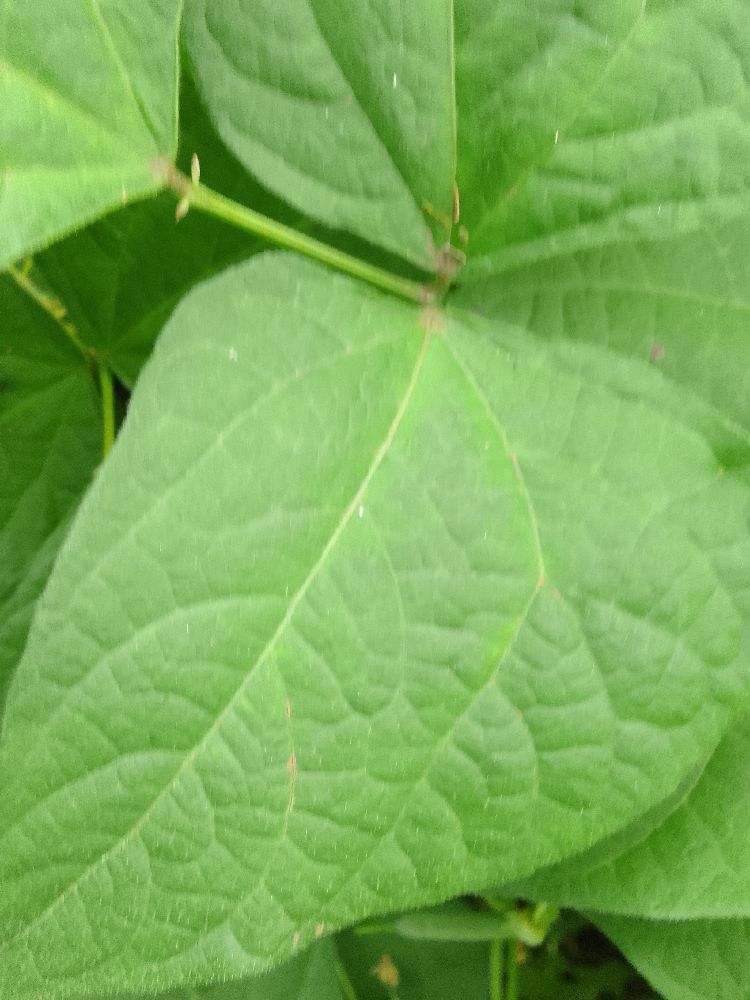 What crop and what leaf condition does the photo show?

common bean, healthy
